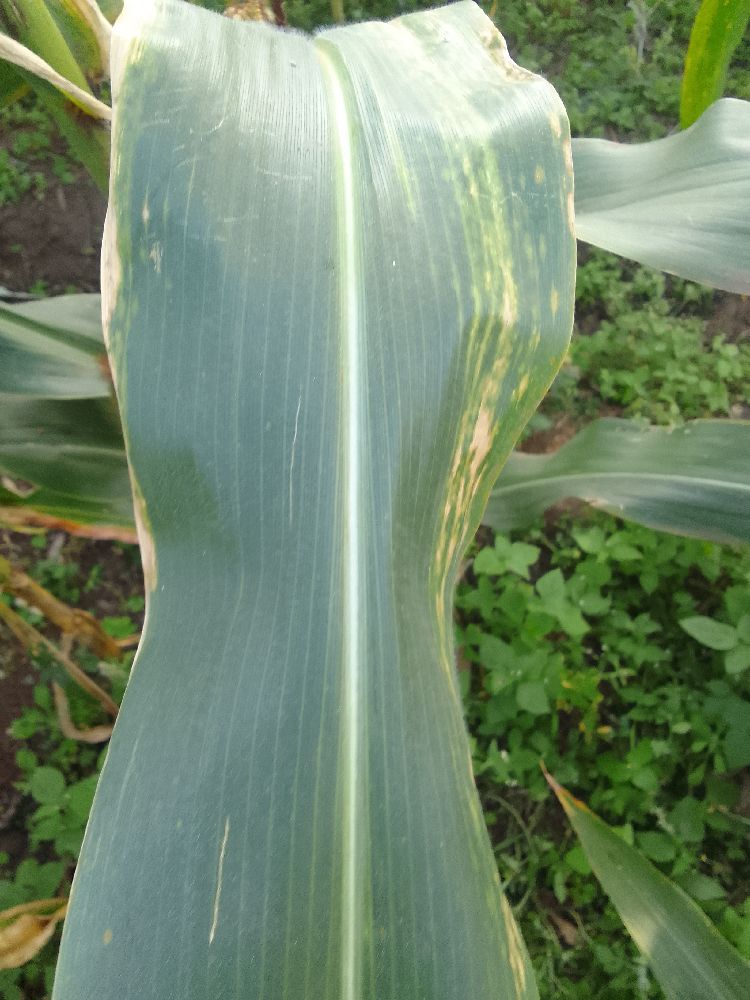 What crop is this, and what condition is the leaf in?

maize, maize lethal necrosis
